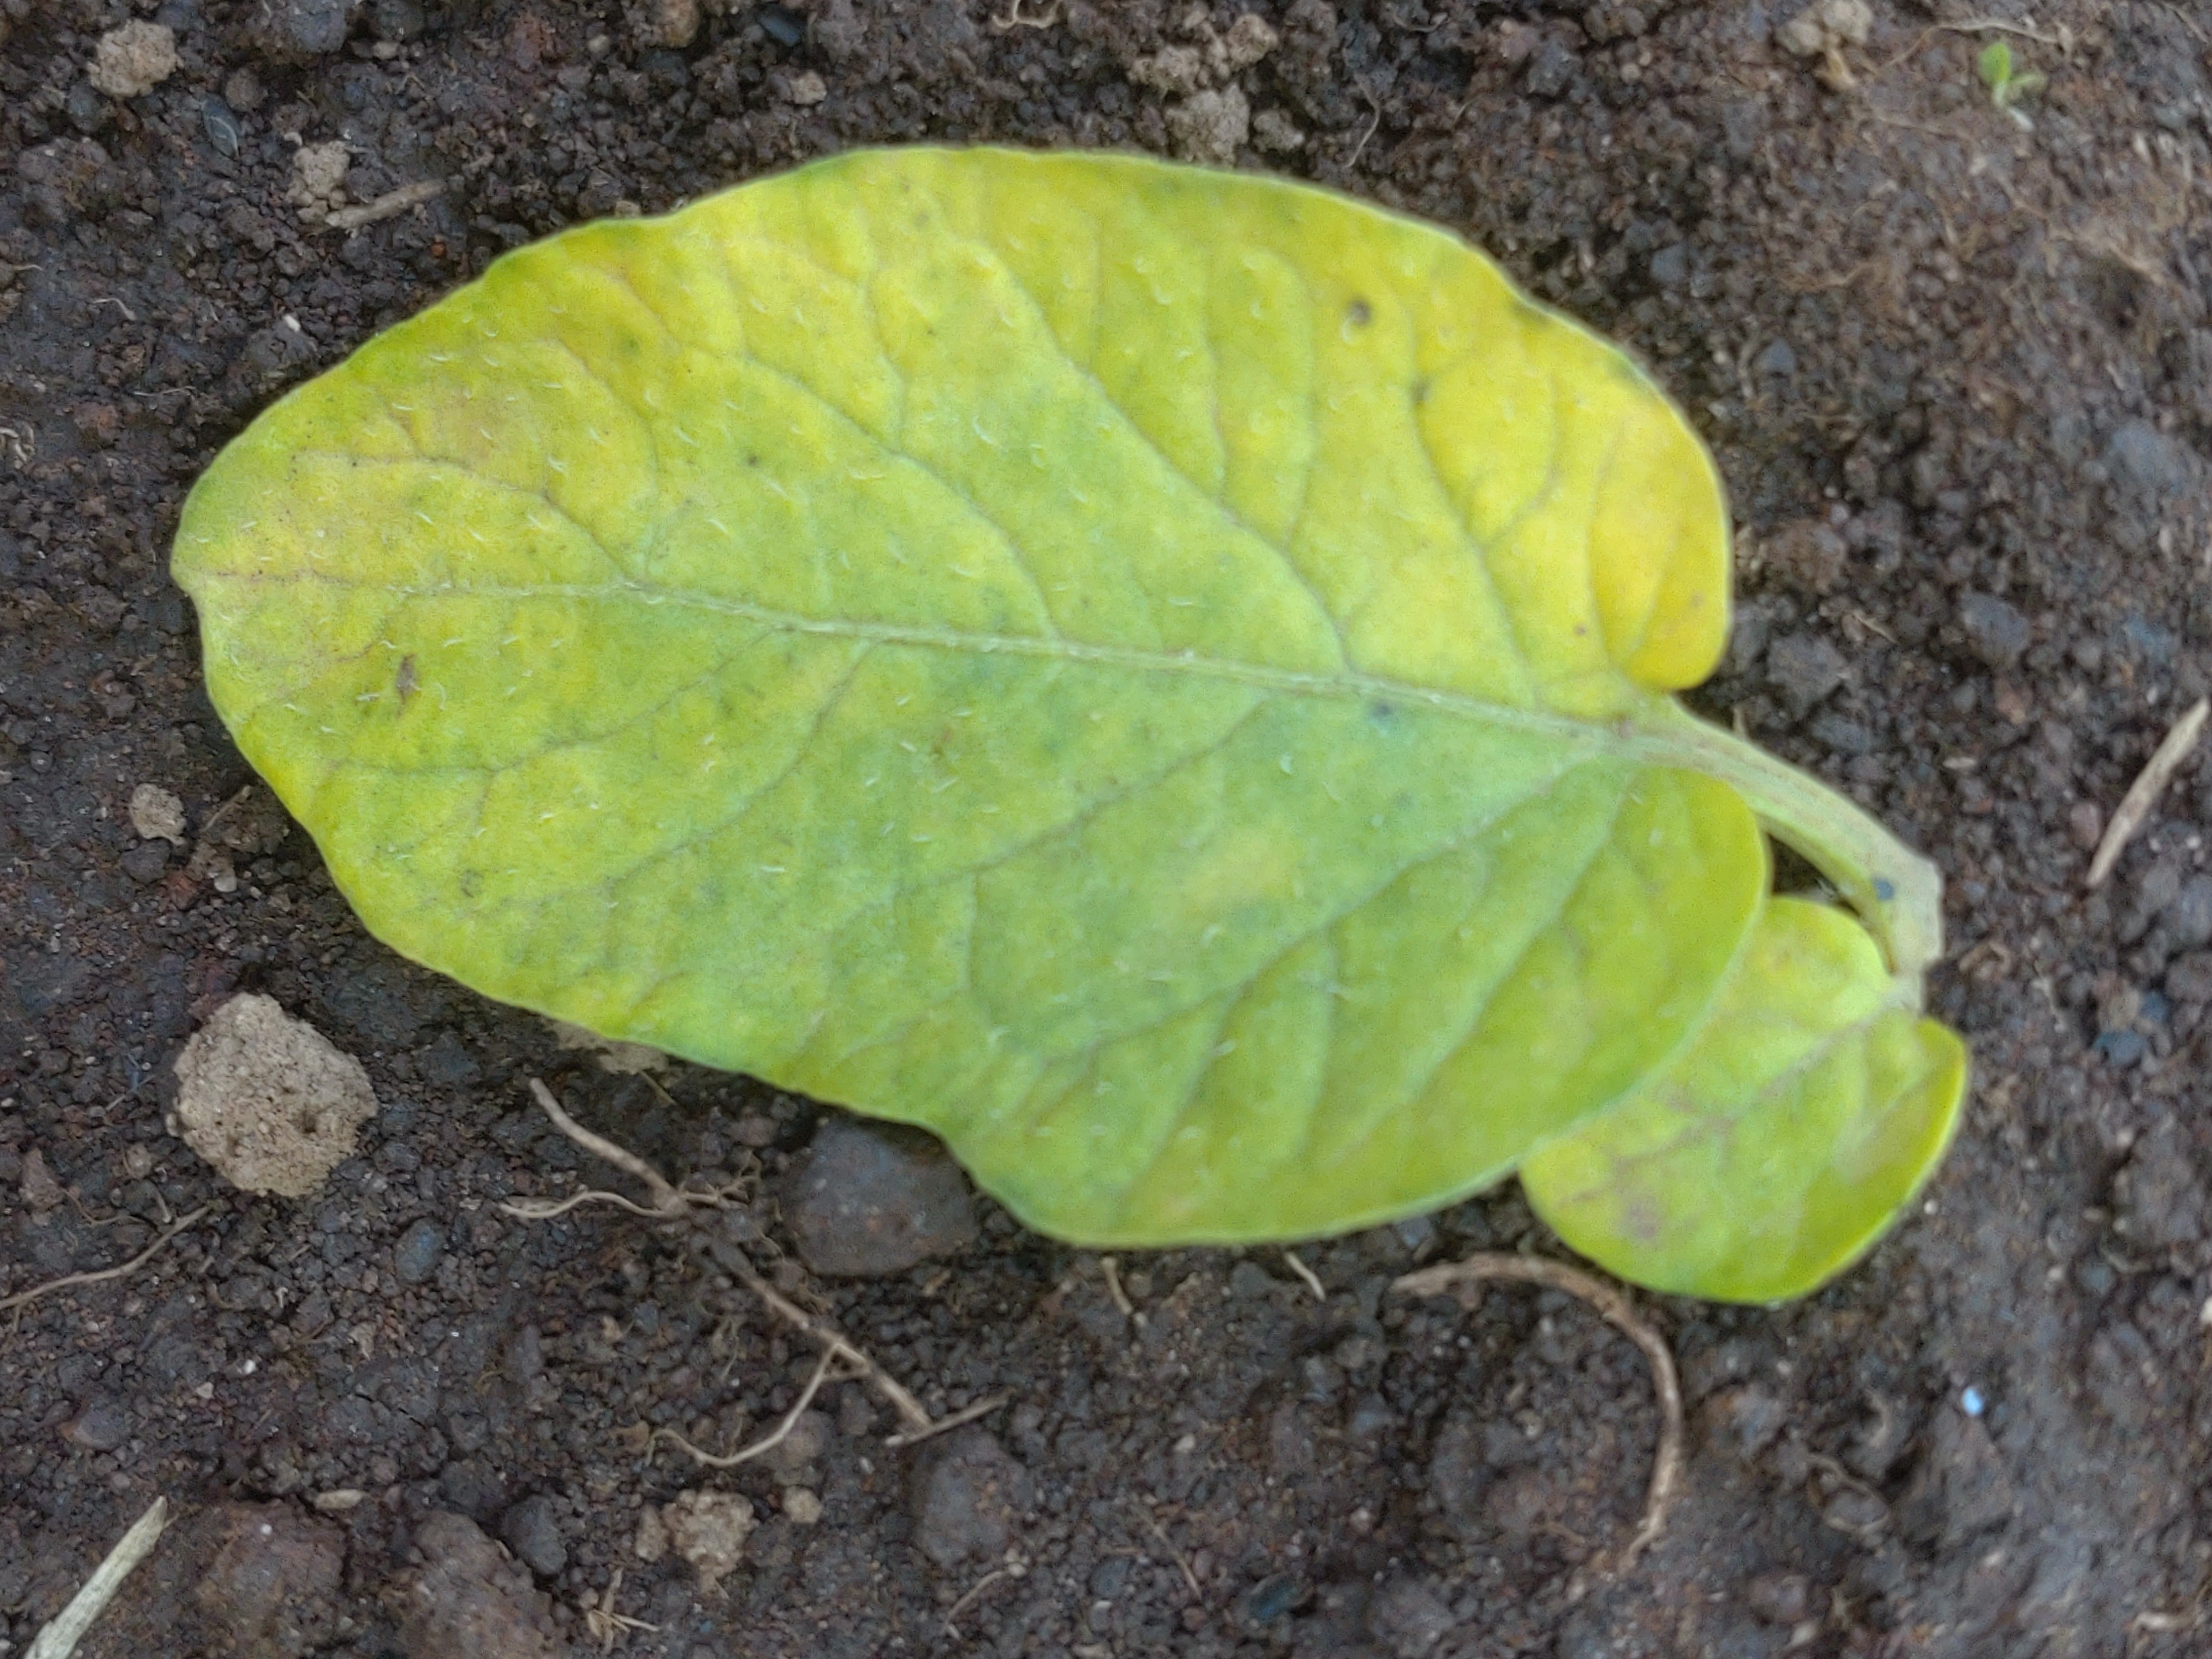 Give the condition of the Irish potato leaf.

late blight
